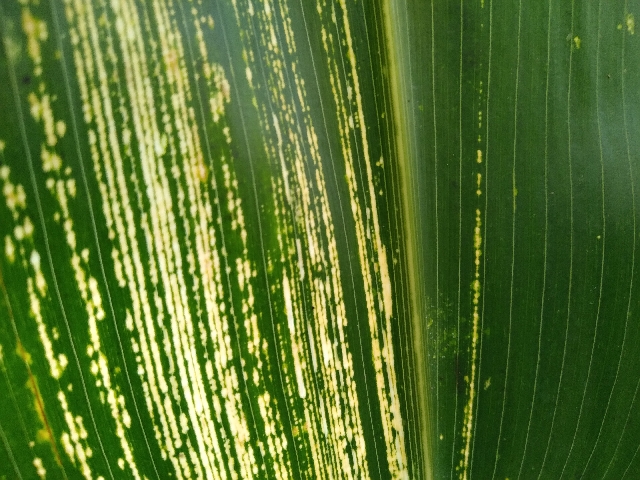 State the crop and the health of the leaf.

maize, maize streak virus
